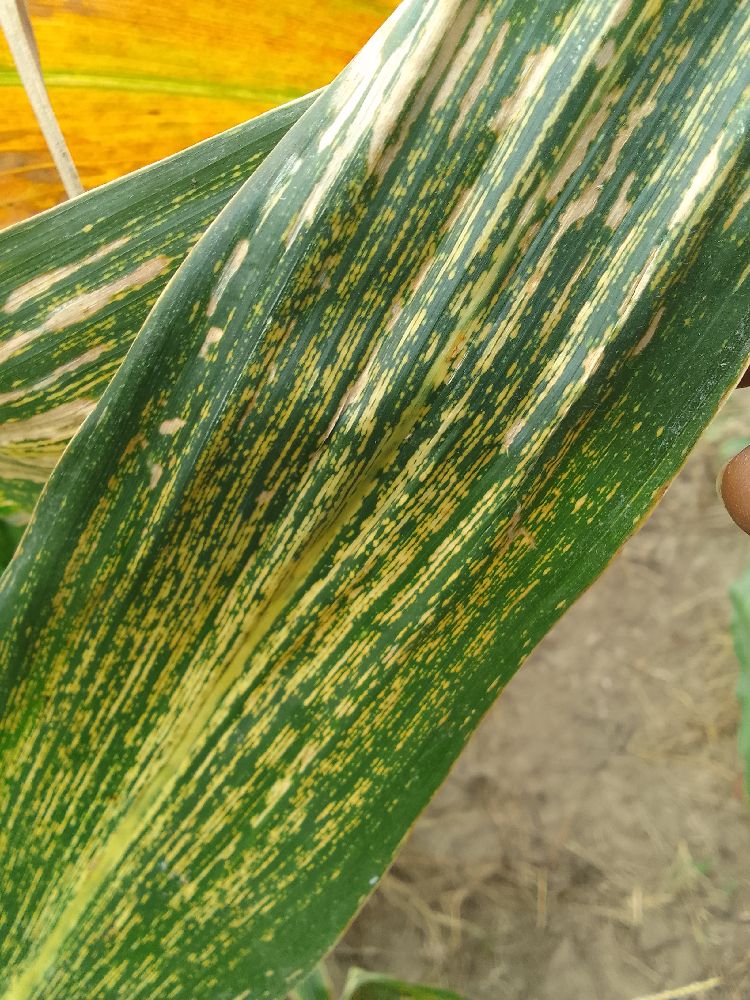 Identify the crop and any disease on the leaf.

maize, maize streak virus
